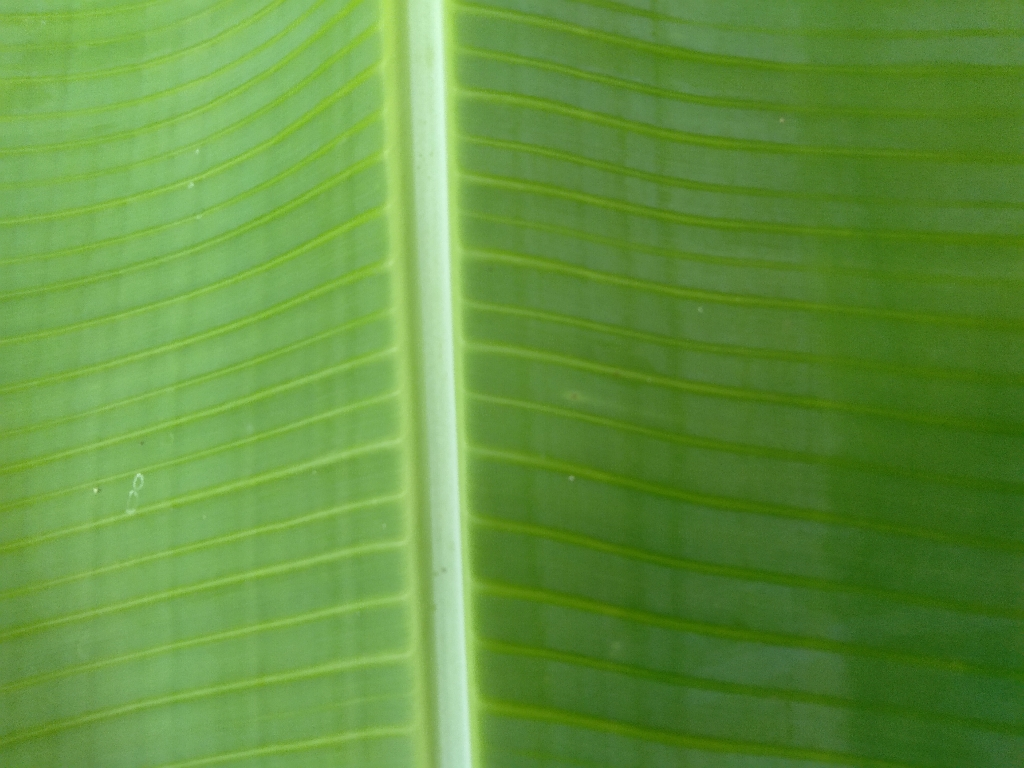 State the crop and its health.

banana, healthy
